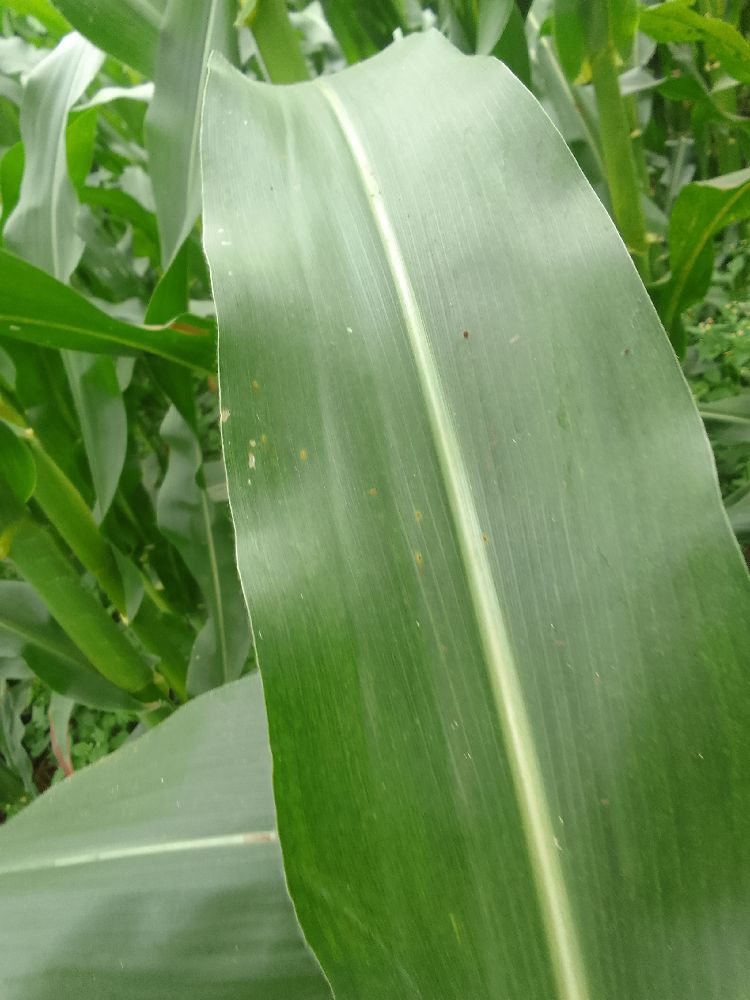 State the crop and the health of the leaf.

maize, healthy
